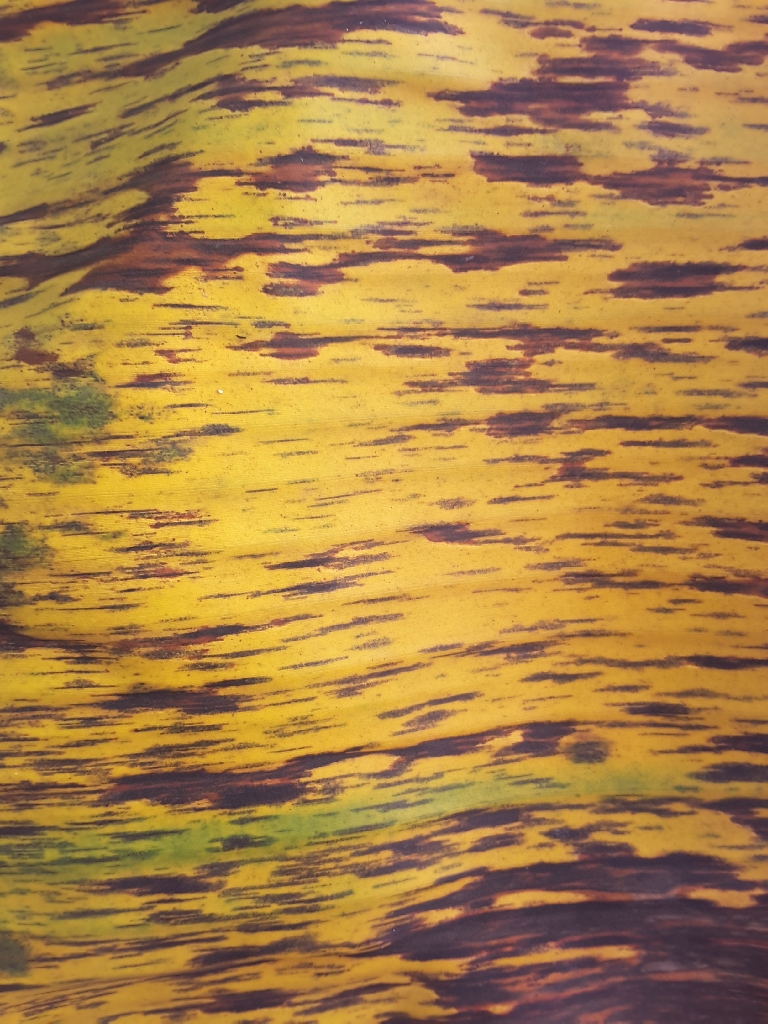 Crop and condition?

banana, black sigatoka
